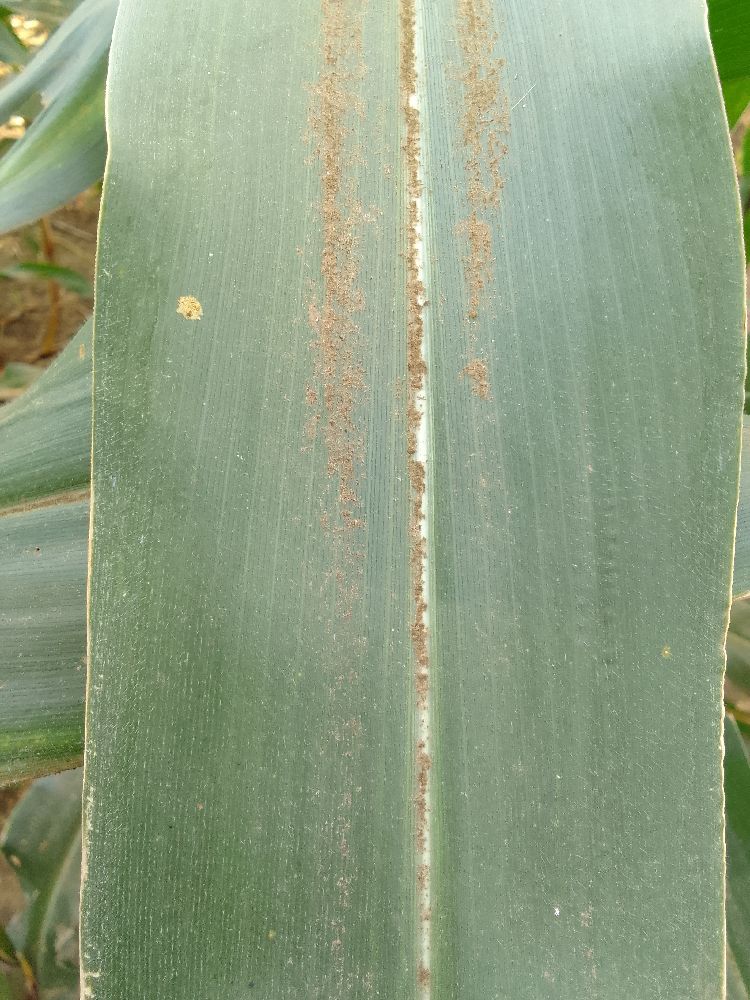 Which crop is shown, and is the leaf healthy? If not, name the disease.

maize, healthy
